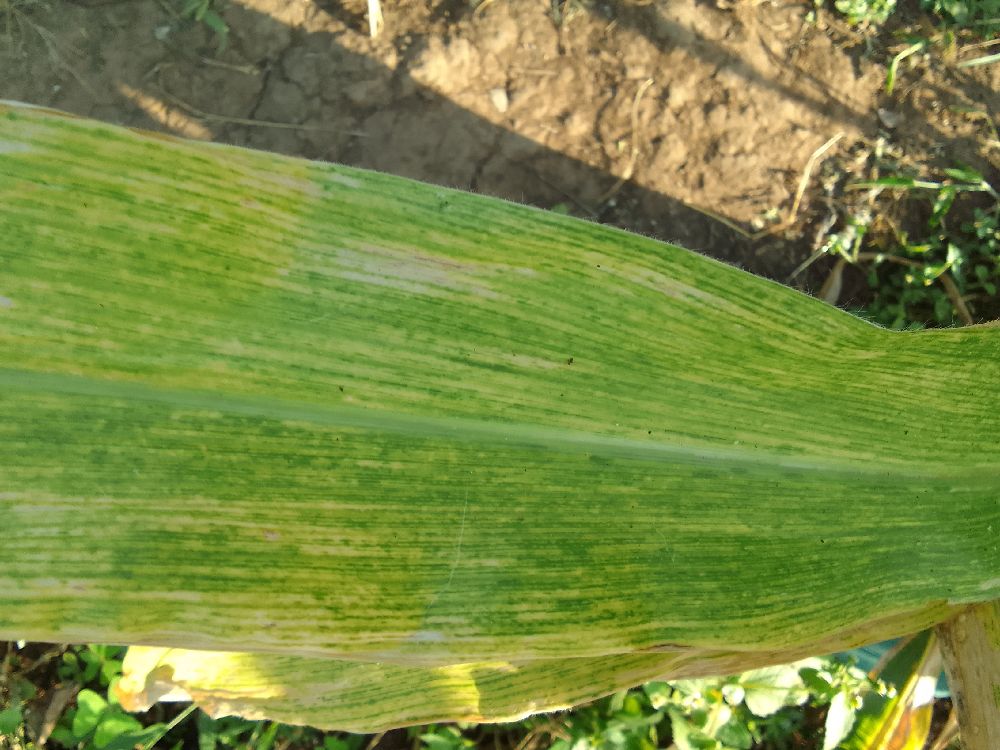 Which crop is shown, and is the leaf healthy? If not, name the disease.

maize, maize lethal necrosis
